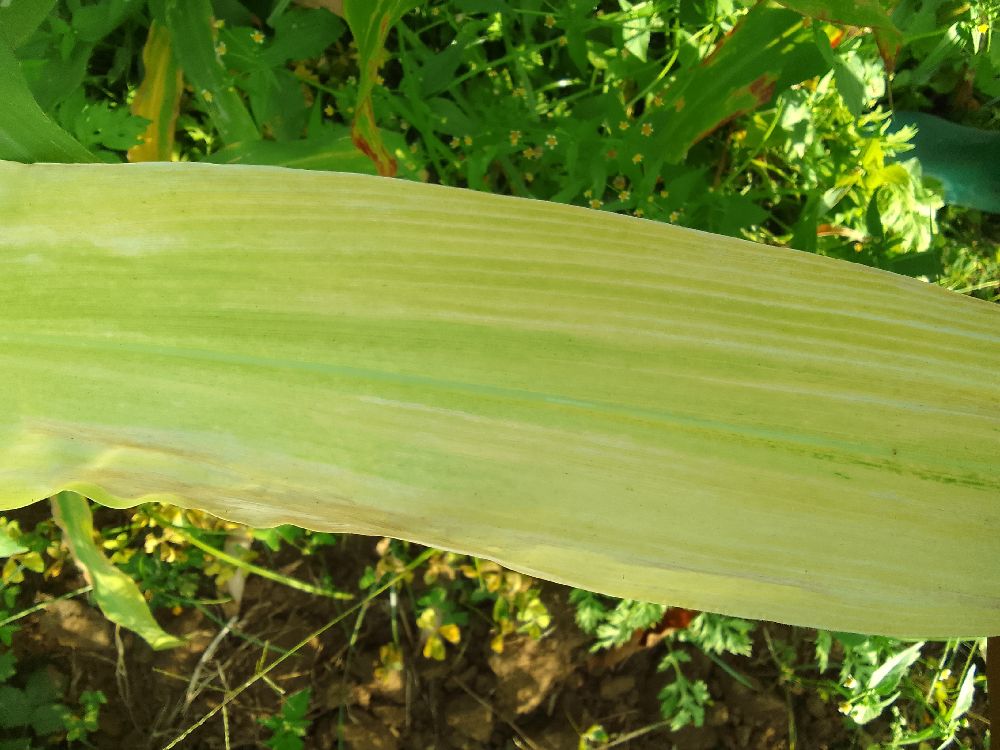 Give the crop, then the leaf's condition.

maize, maize lethal necrosis
